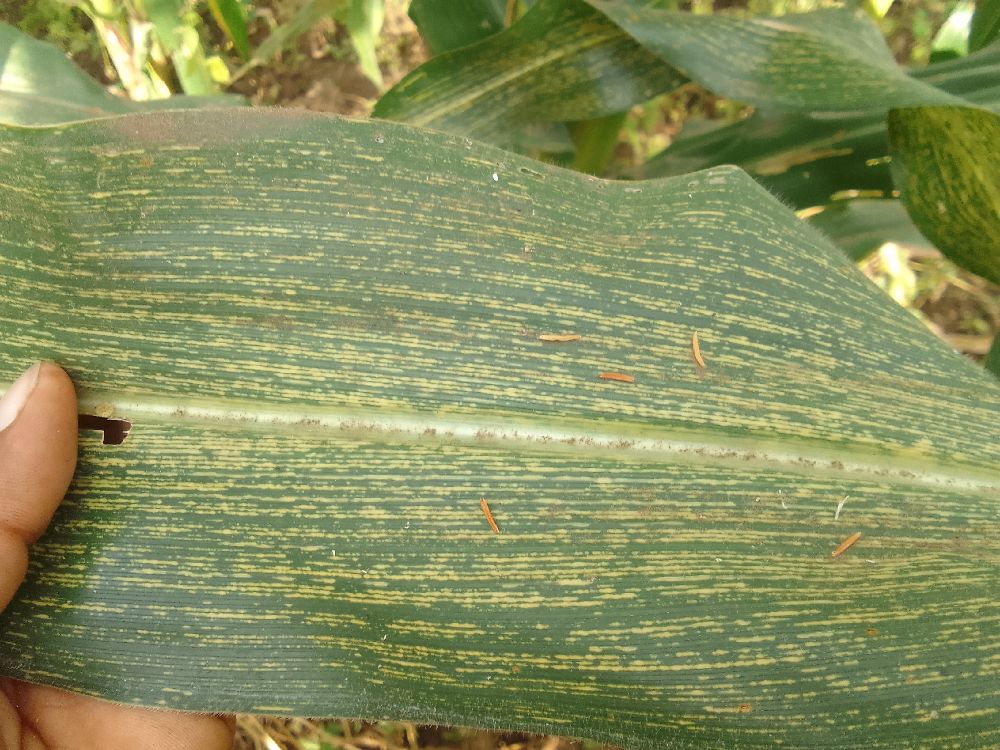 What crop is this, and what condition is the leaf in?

maize, maize streak virus
